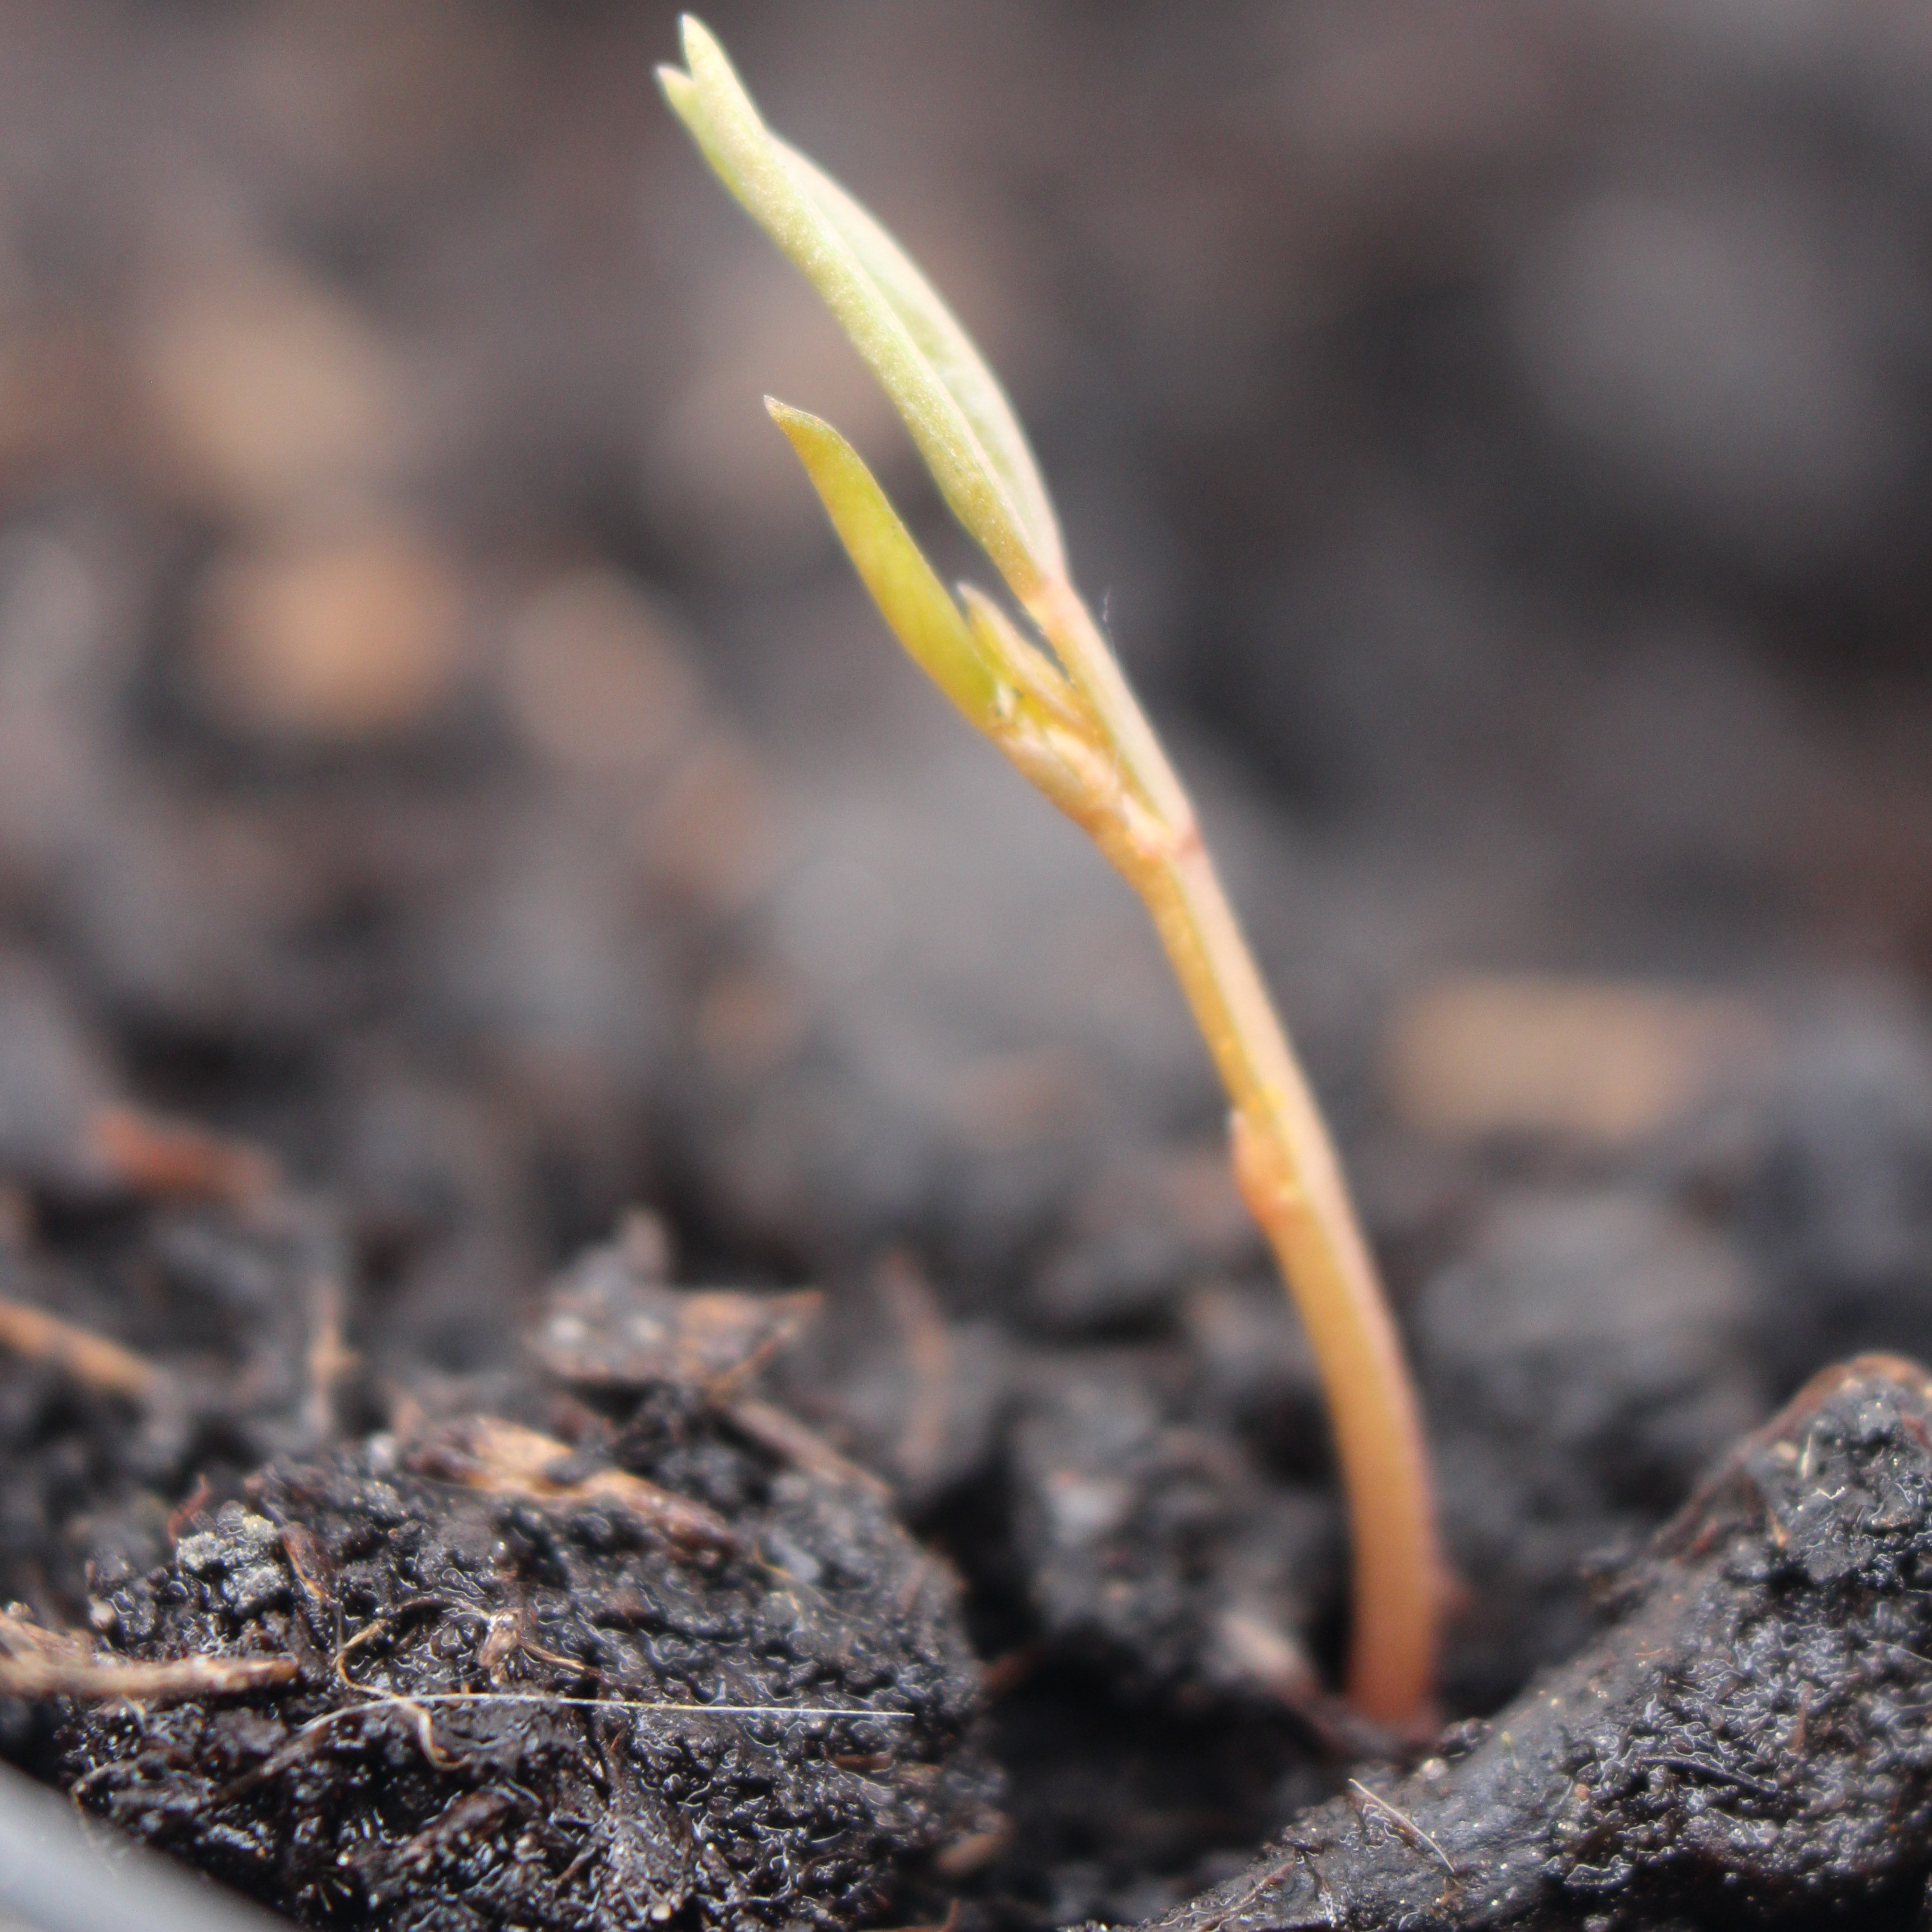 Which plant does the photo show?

Vicia sativa
